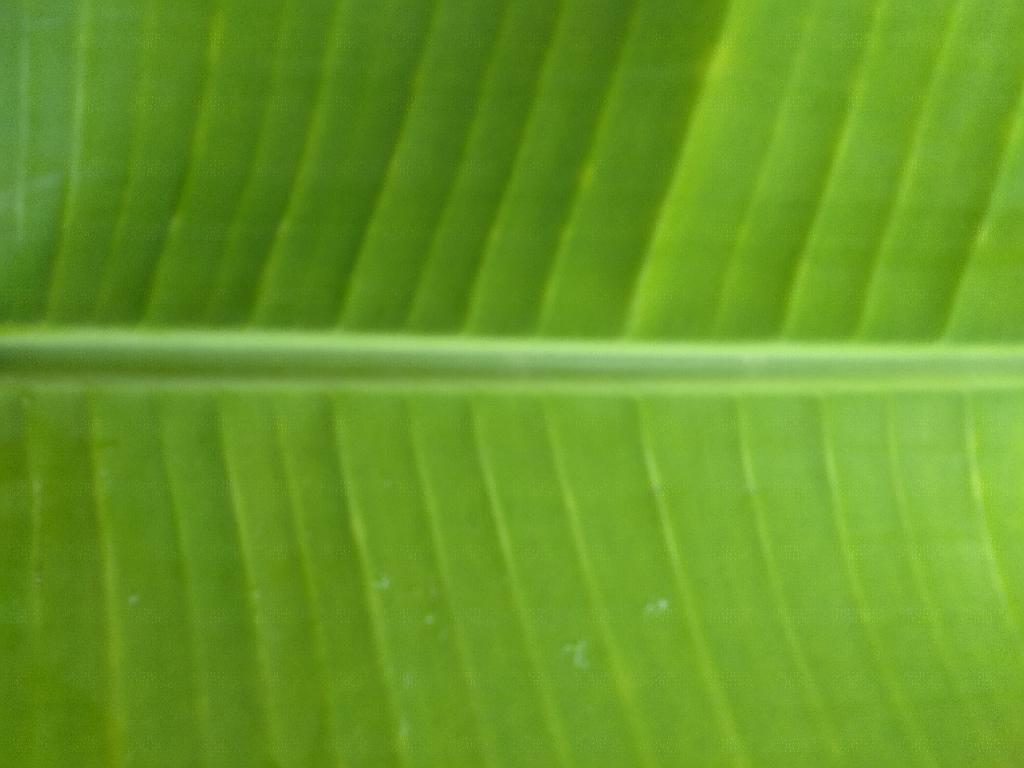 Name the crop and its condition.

banana, healthy
